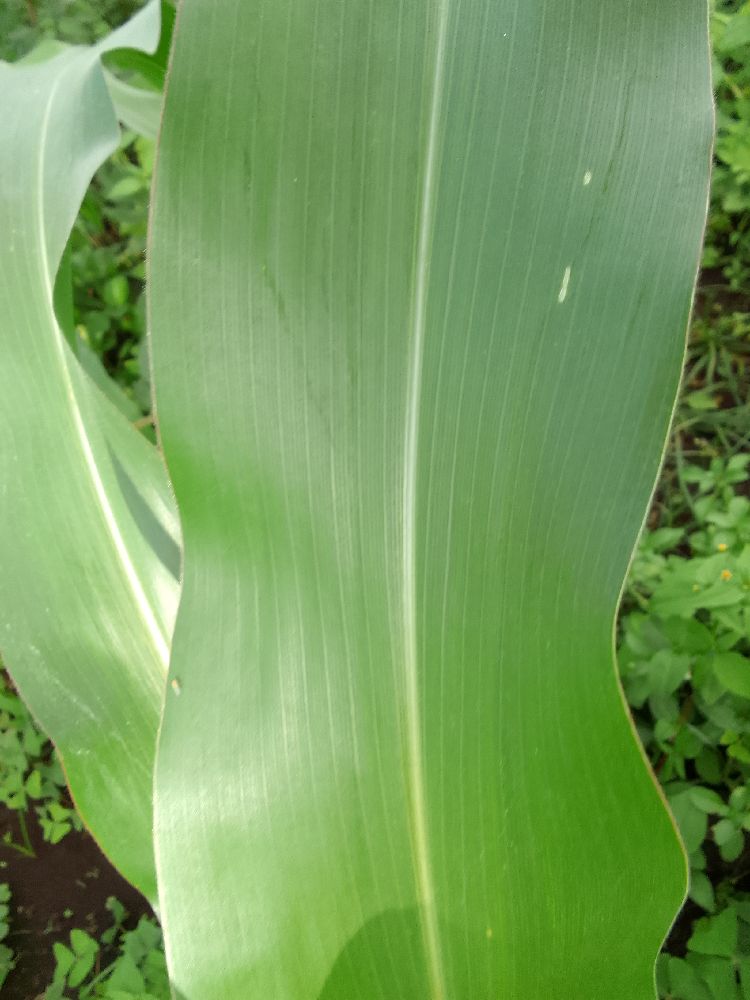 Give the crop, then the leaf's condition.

maize, healthy
